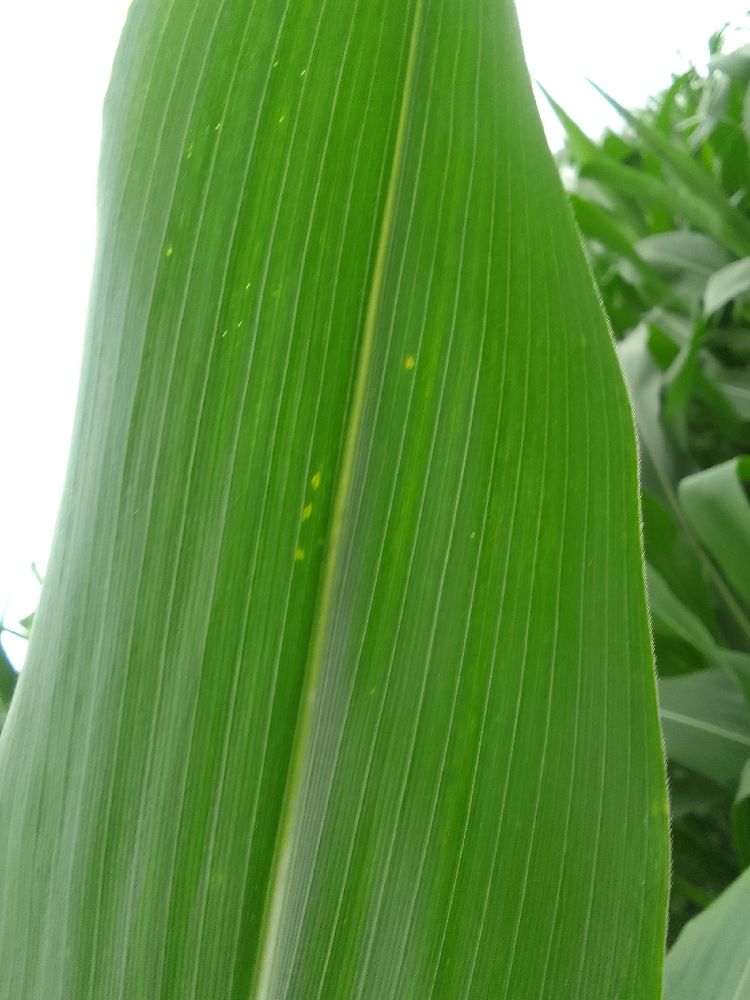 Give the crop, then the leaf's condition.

maize, healthy
